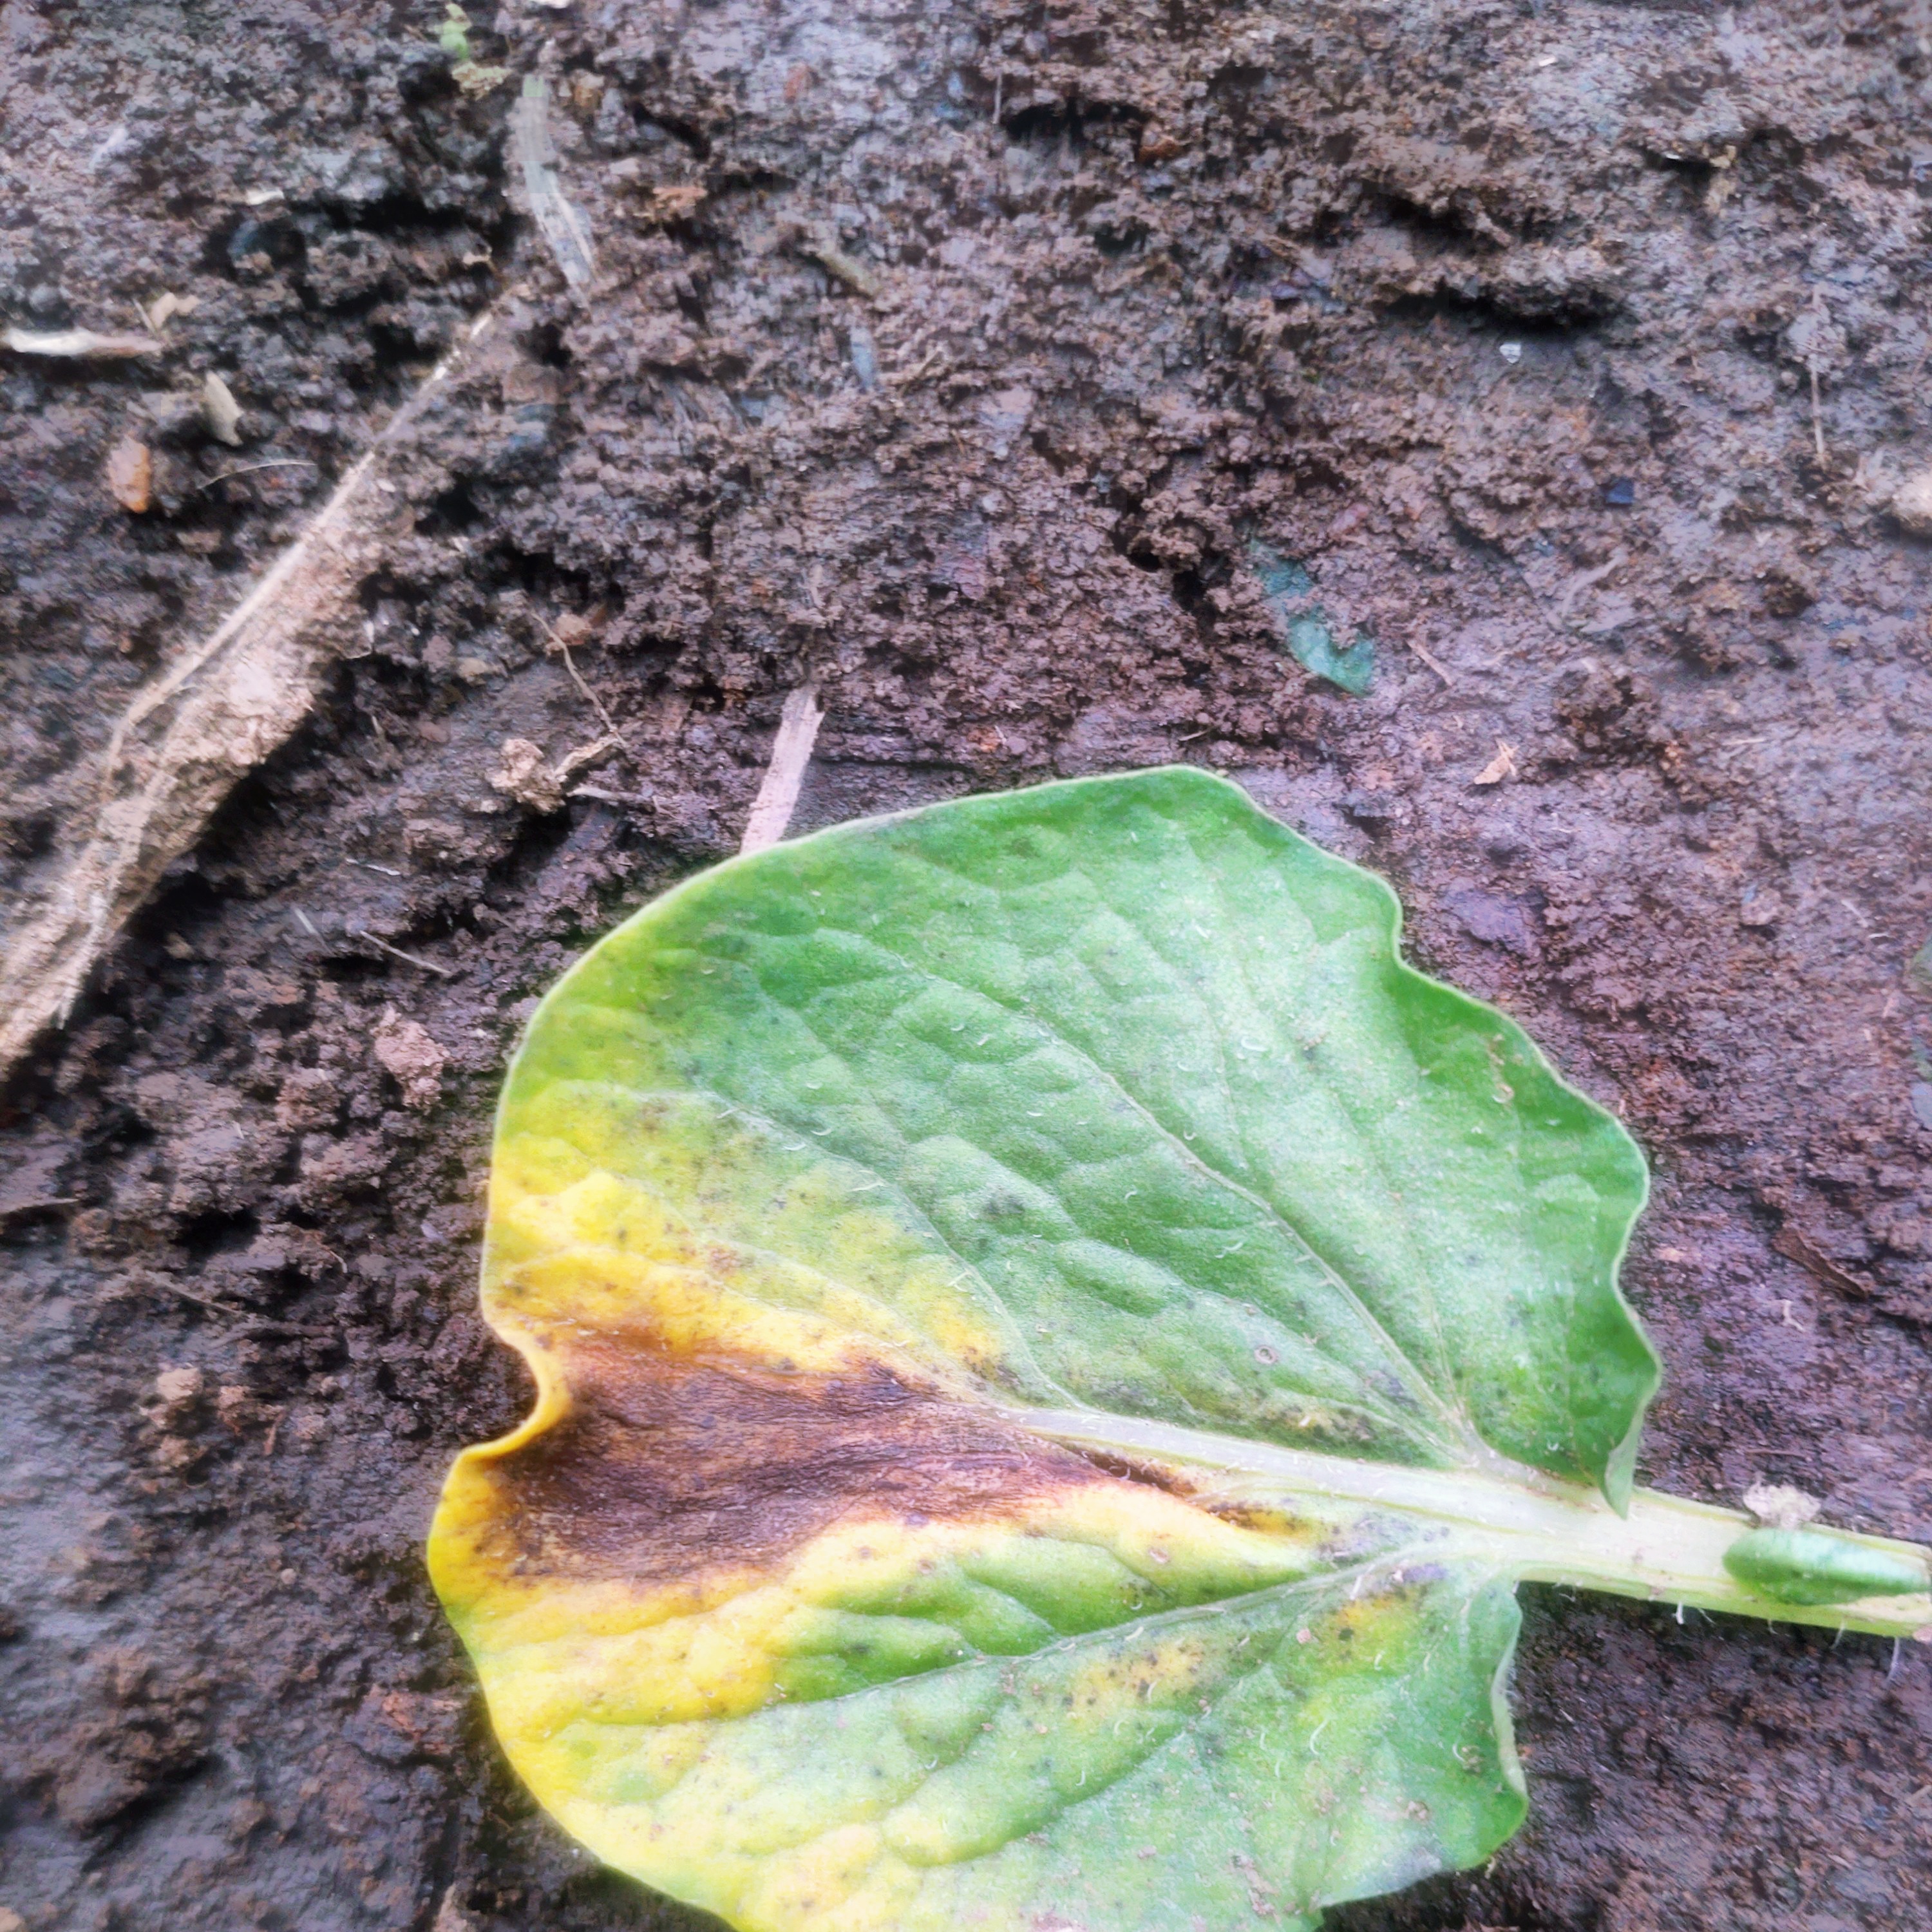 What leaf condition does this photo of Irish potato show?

late blight
